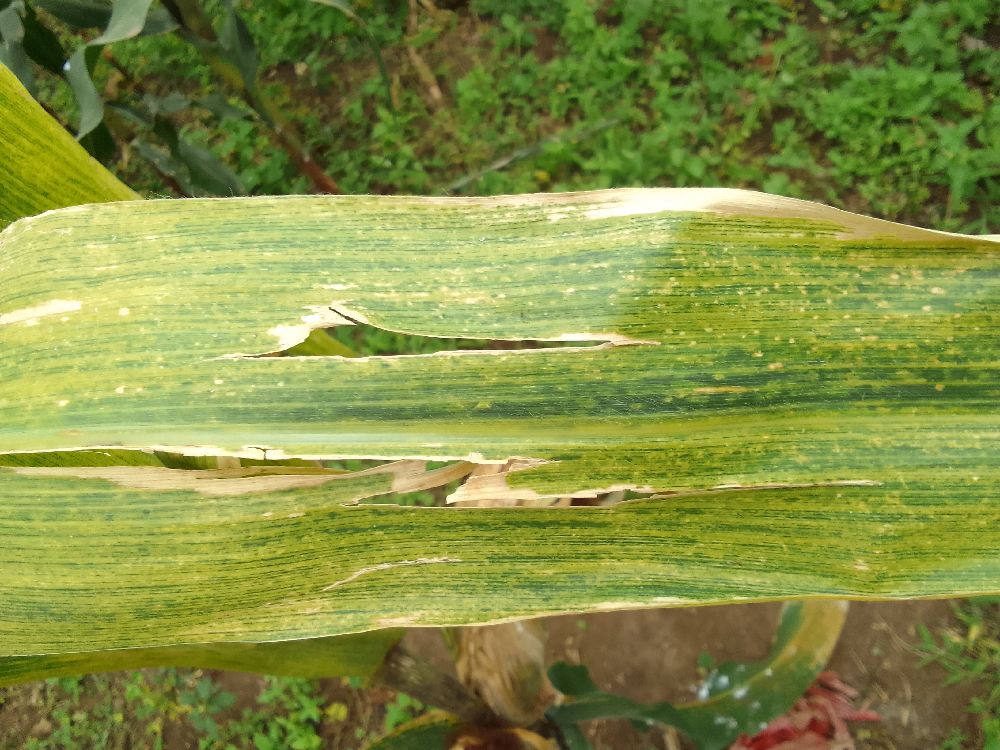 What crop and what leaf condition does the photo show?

maize, maize lethal necrosis
